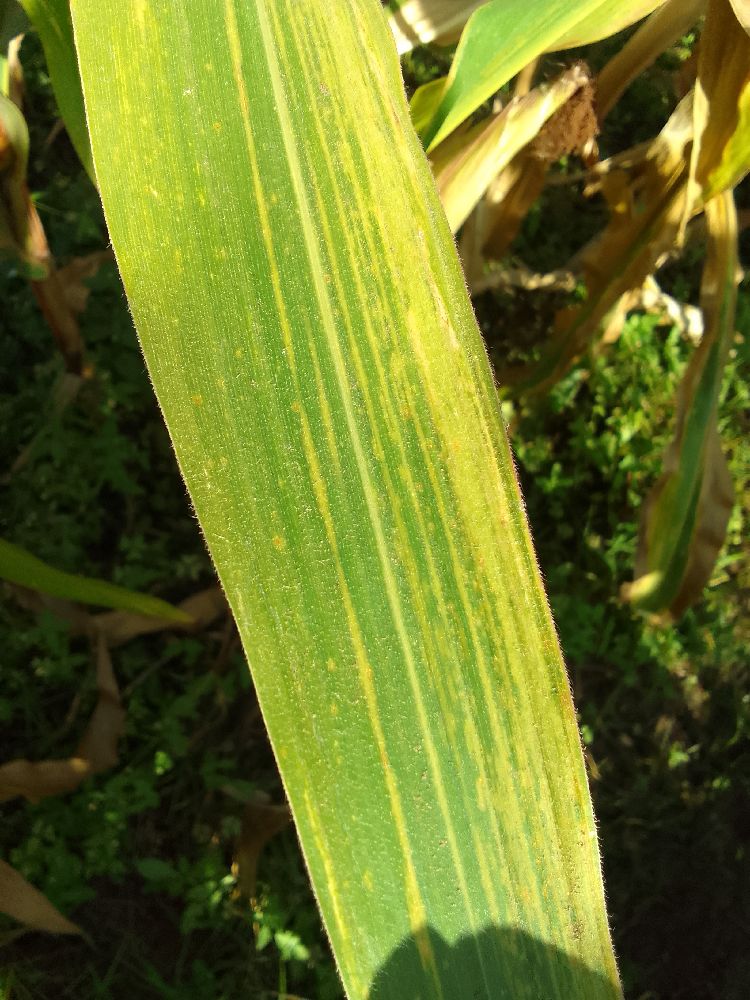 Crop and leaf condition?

maize, maize lethal necrosis
